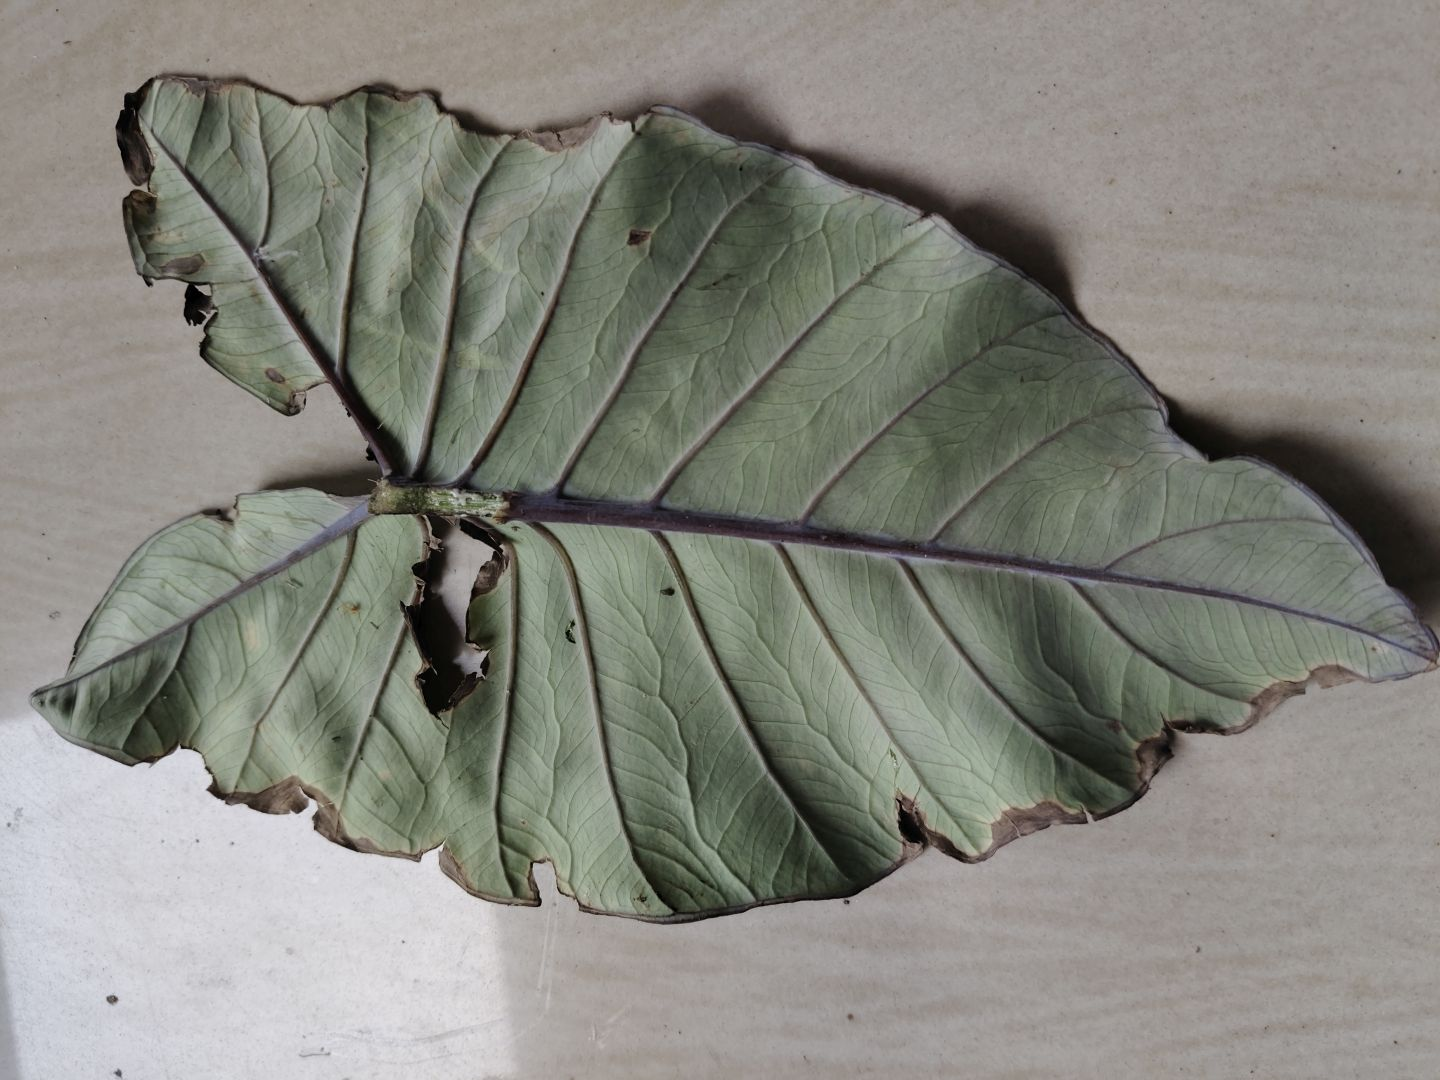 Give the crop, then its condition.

taro, leaf blight
